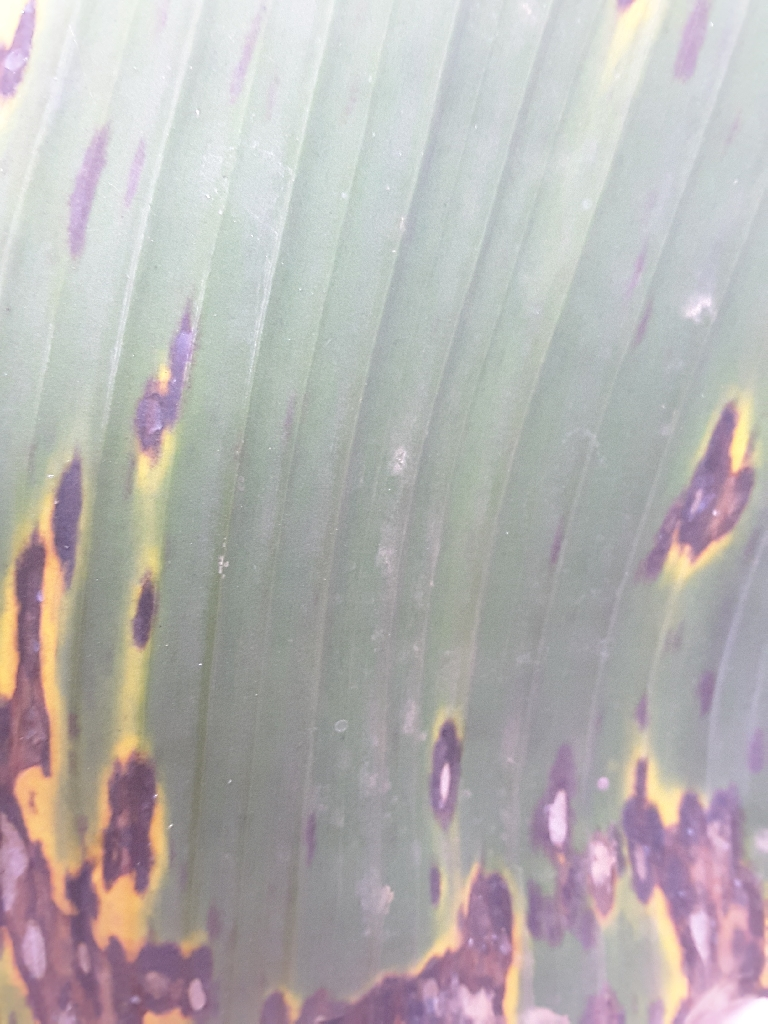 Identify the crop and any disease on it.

banana, black sigatoka
